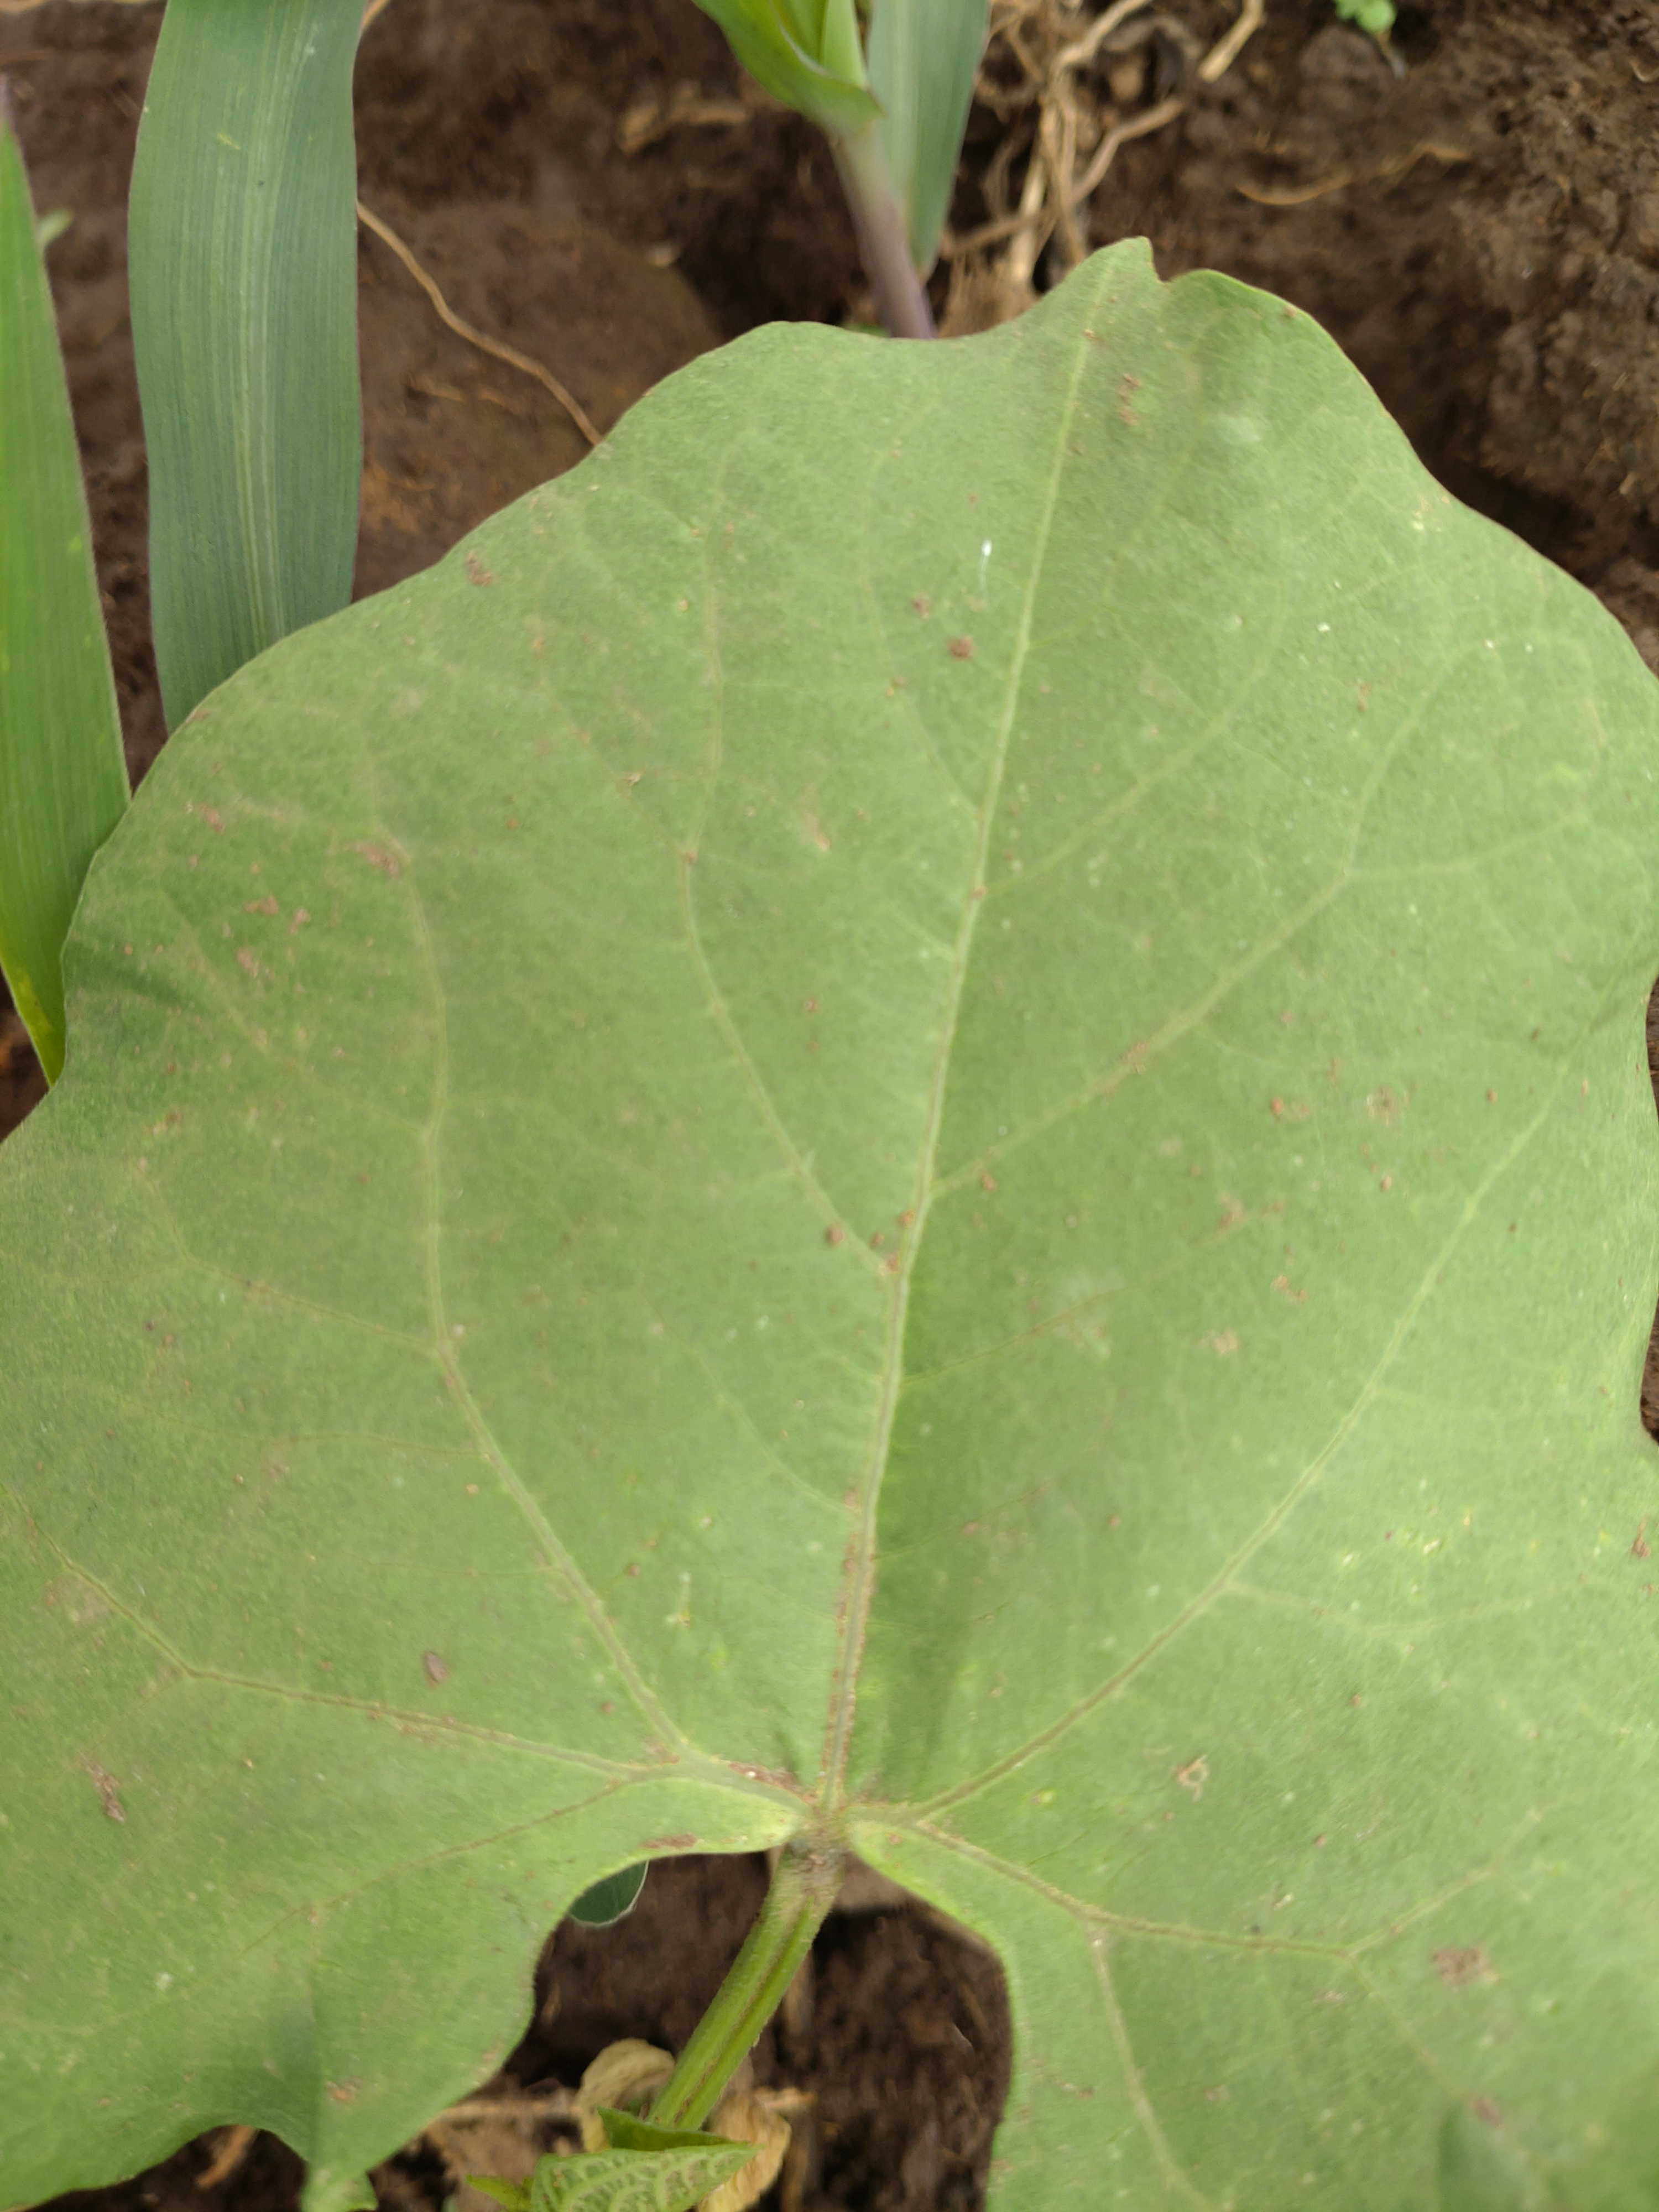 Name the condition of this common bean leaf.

healthy
